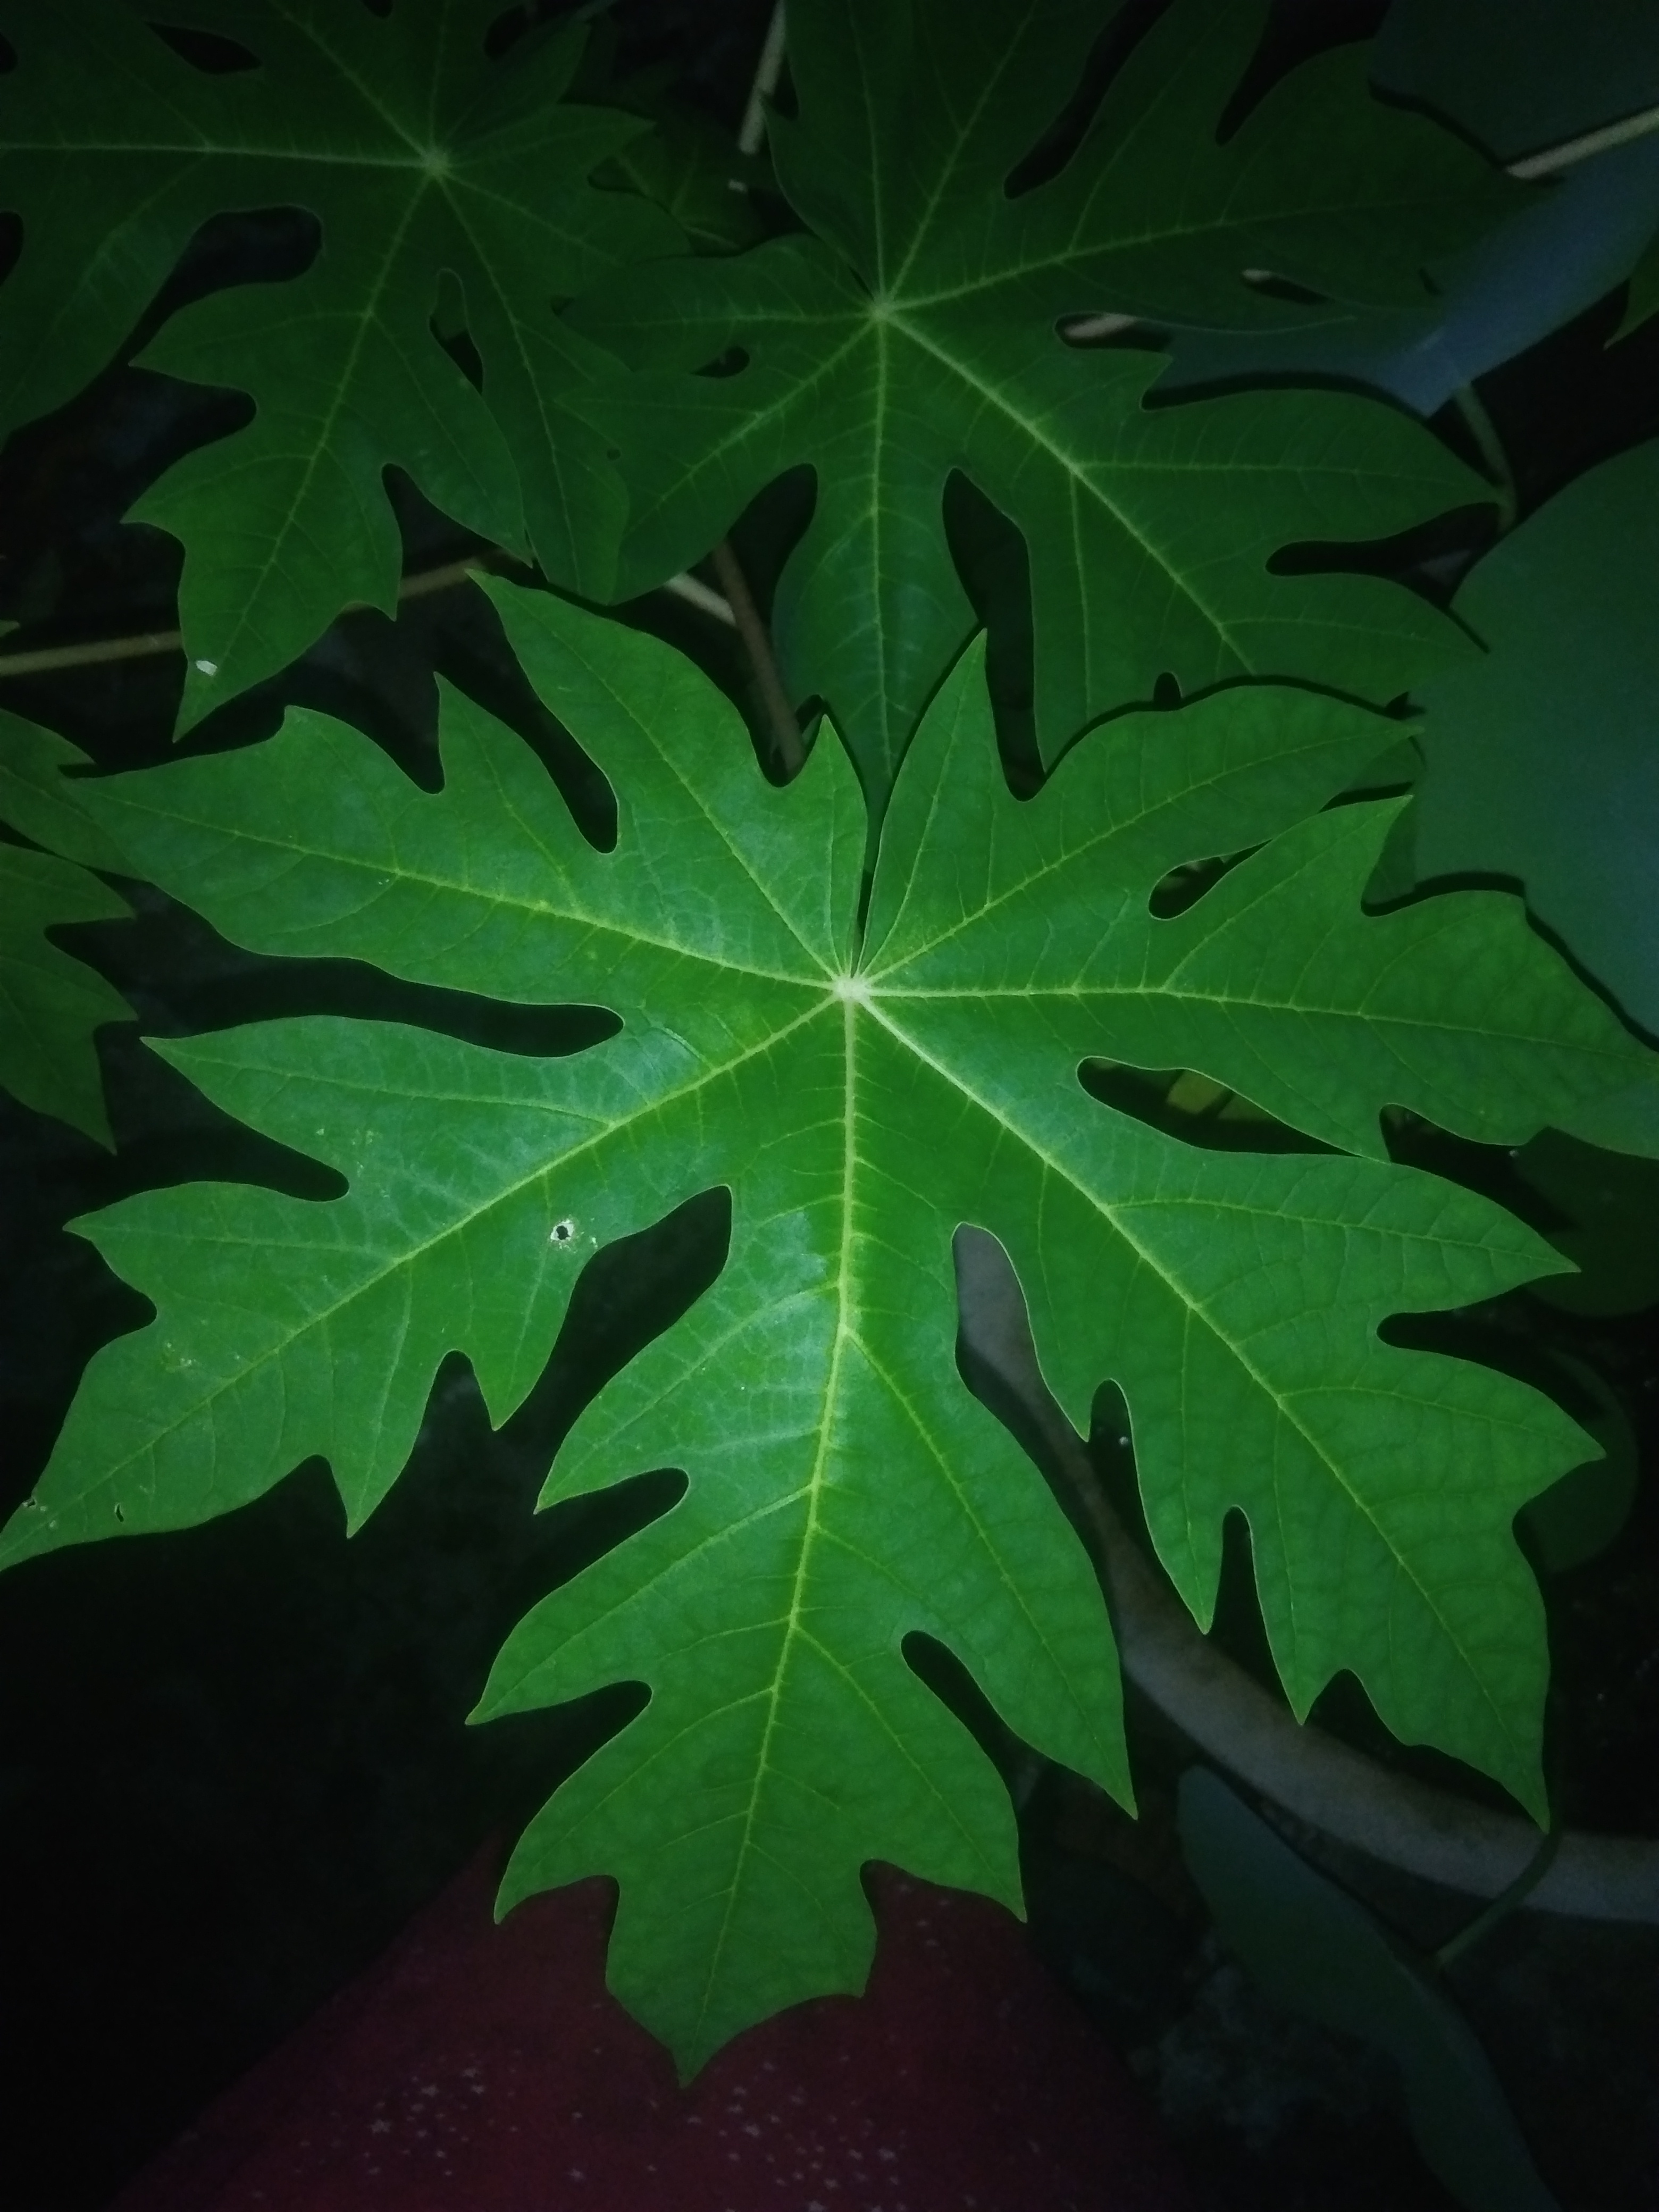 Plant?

papaya
